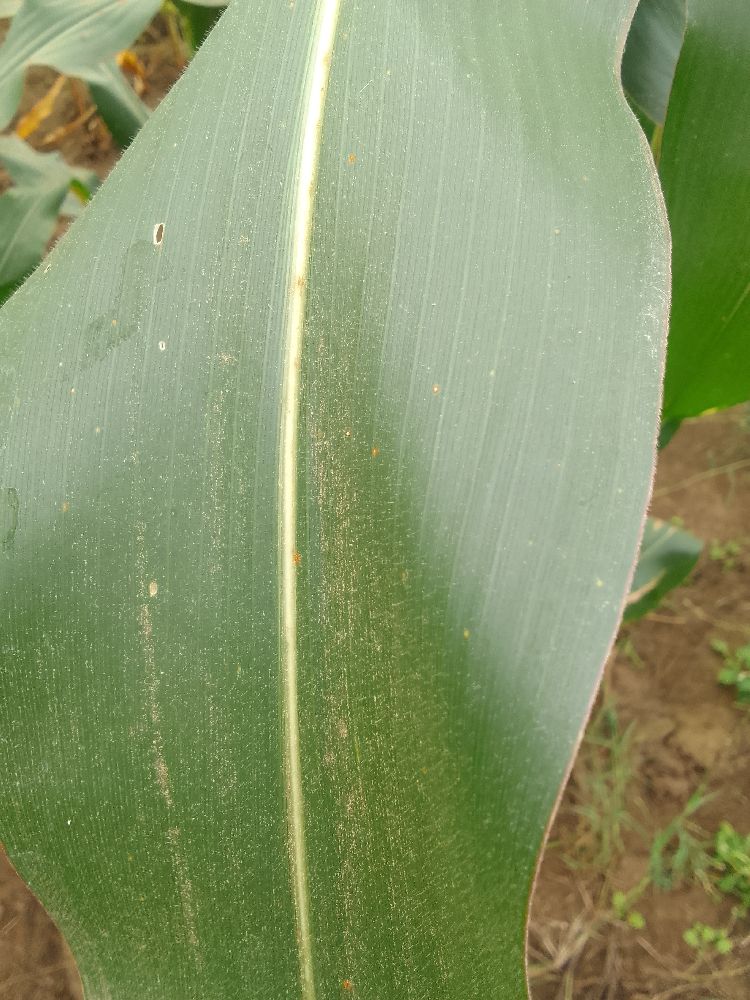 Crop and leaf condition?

maize, healthy
